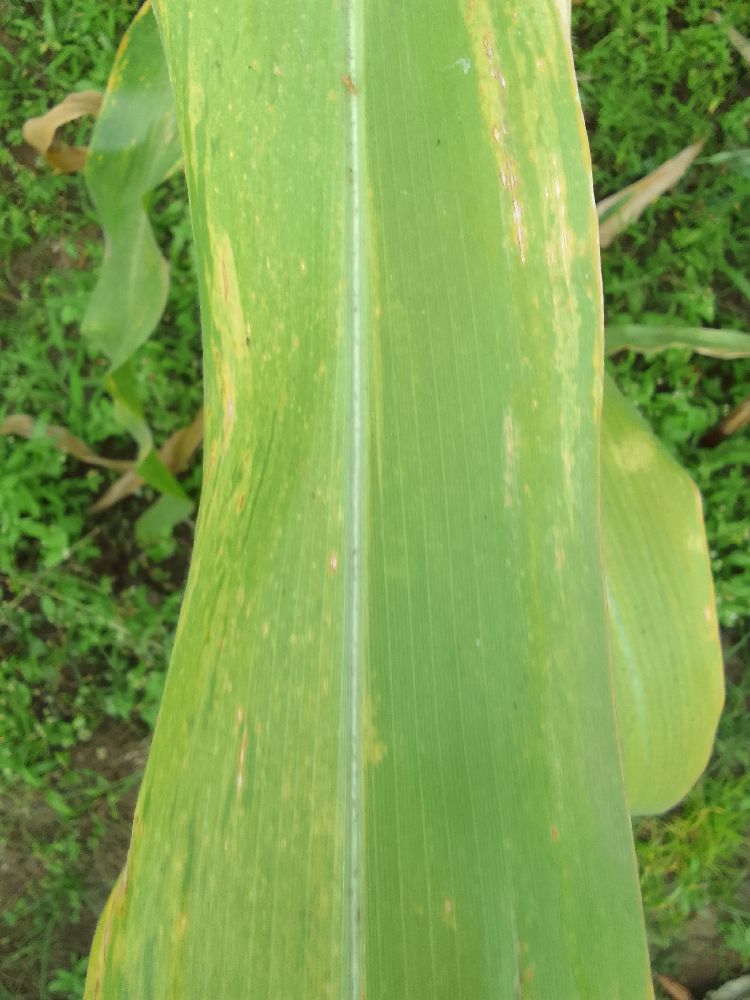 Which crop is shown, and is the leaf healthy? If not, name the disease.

maize, maize lethal necrosis
